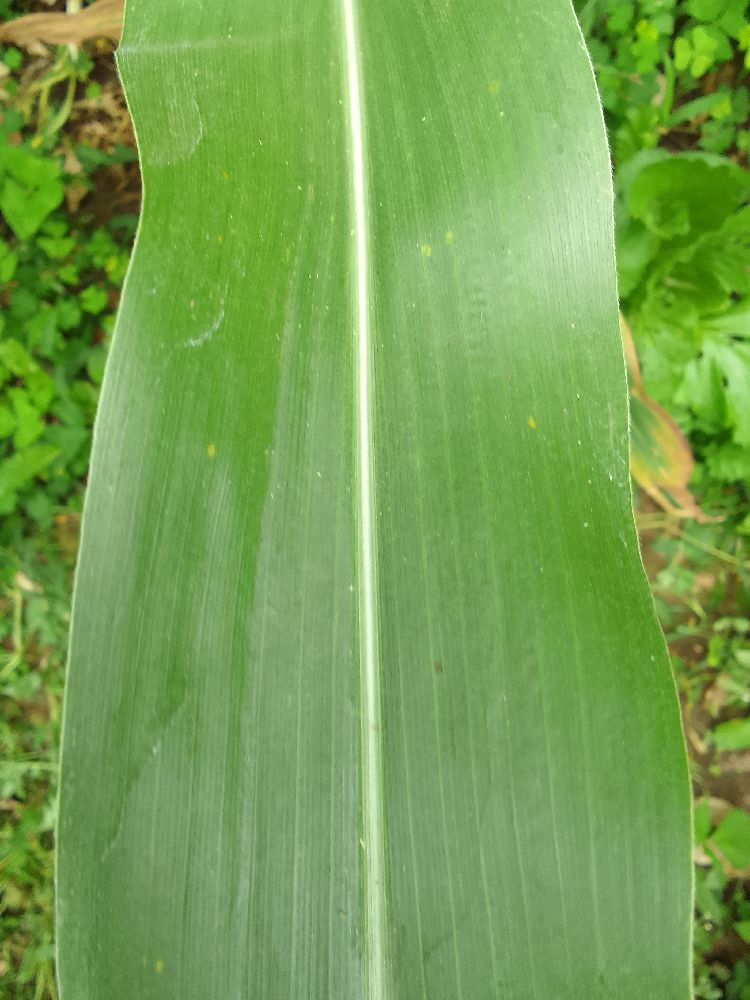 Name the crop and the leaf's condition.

maize, healthy
